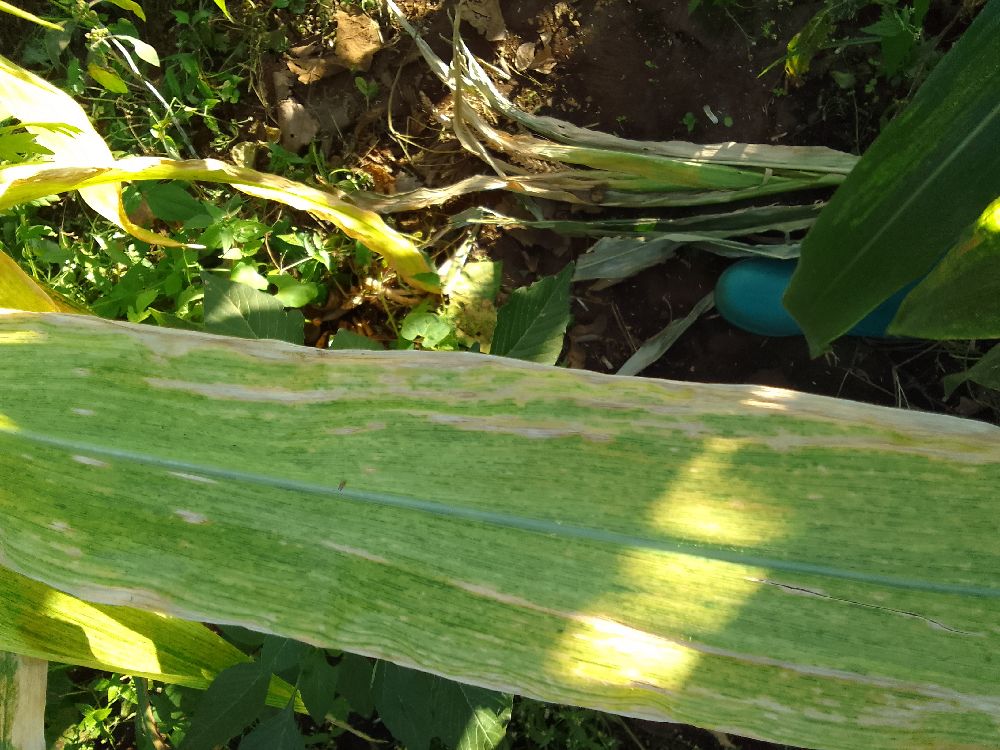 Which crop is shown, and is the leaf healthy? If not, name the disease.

maize, maize lethal necrosis
